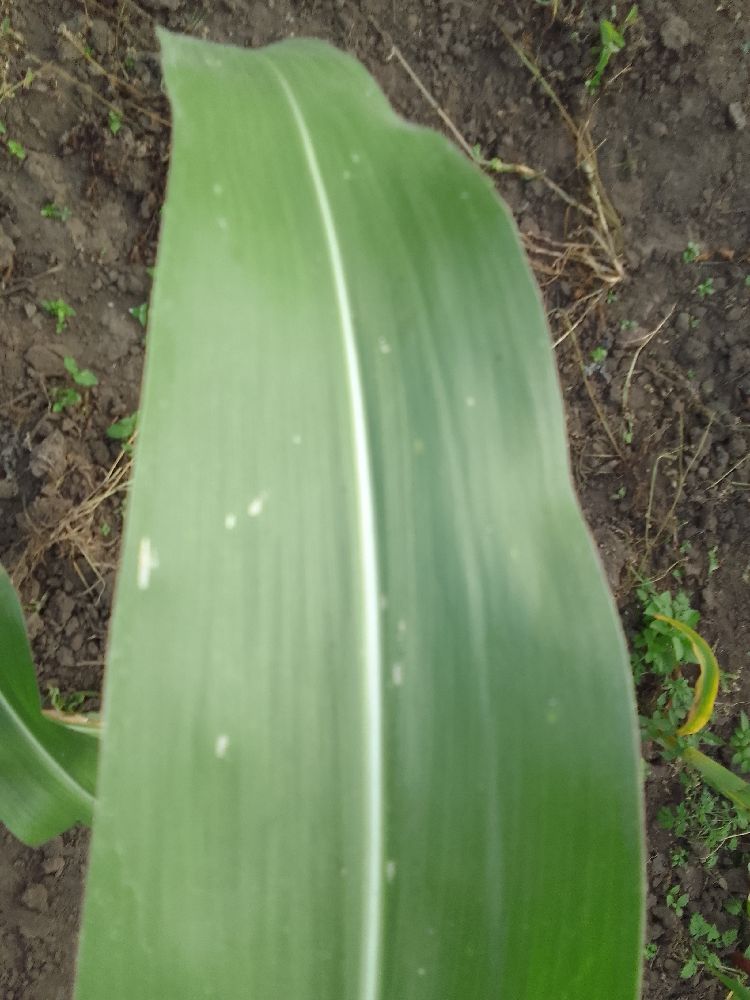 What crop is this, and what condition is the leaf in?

maize, healthy
